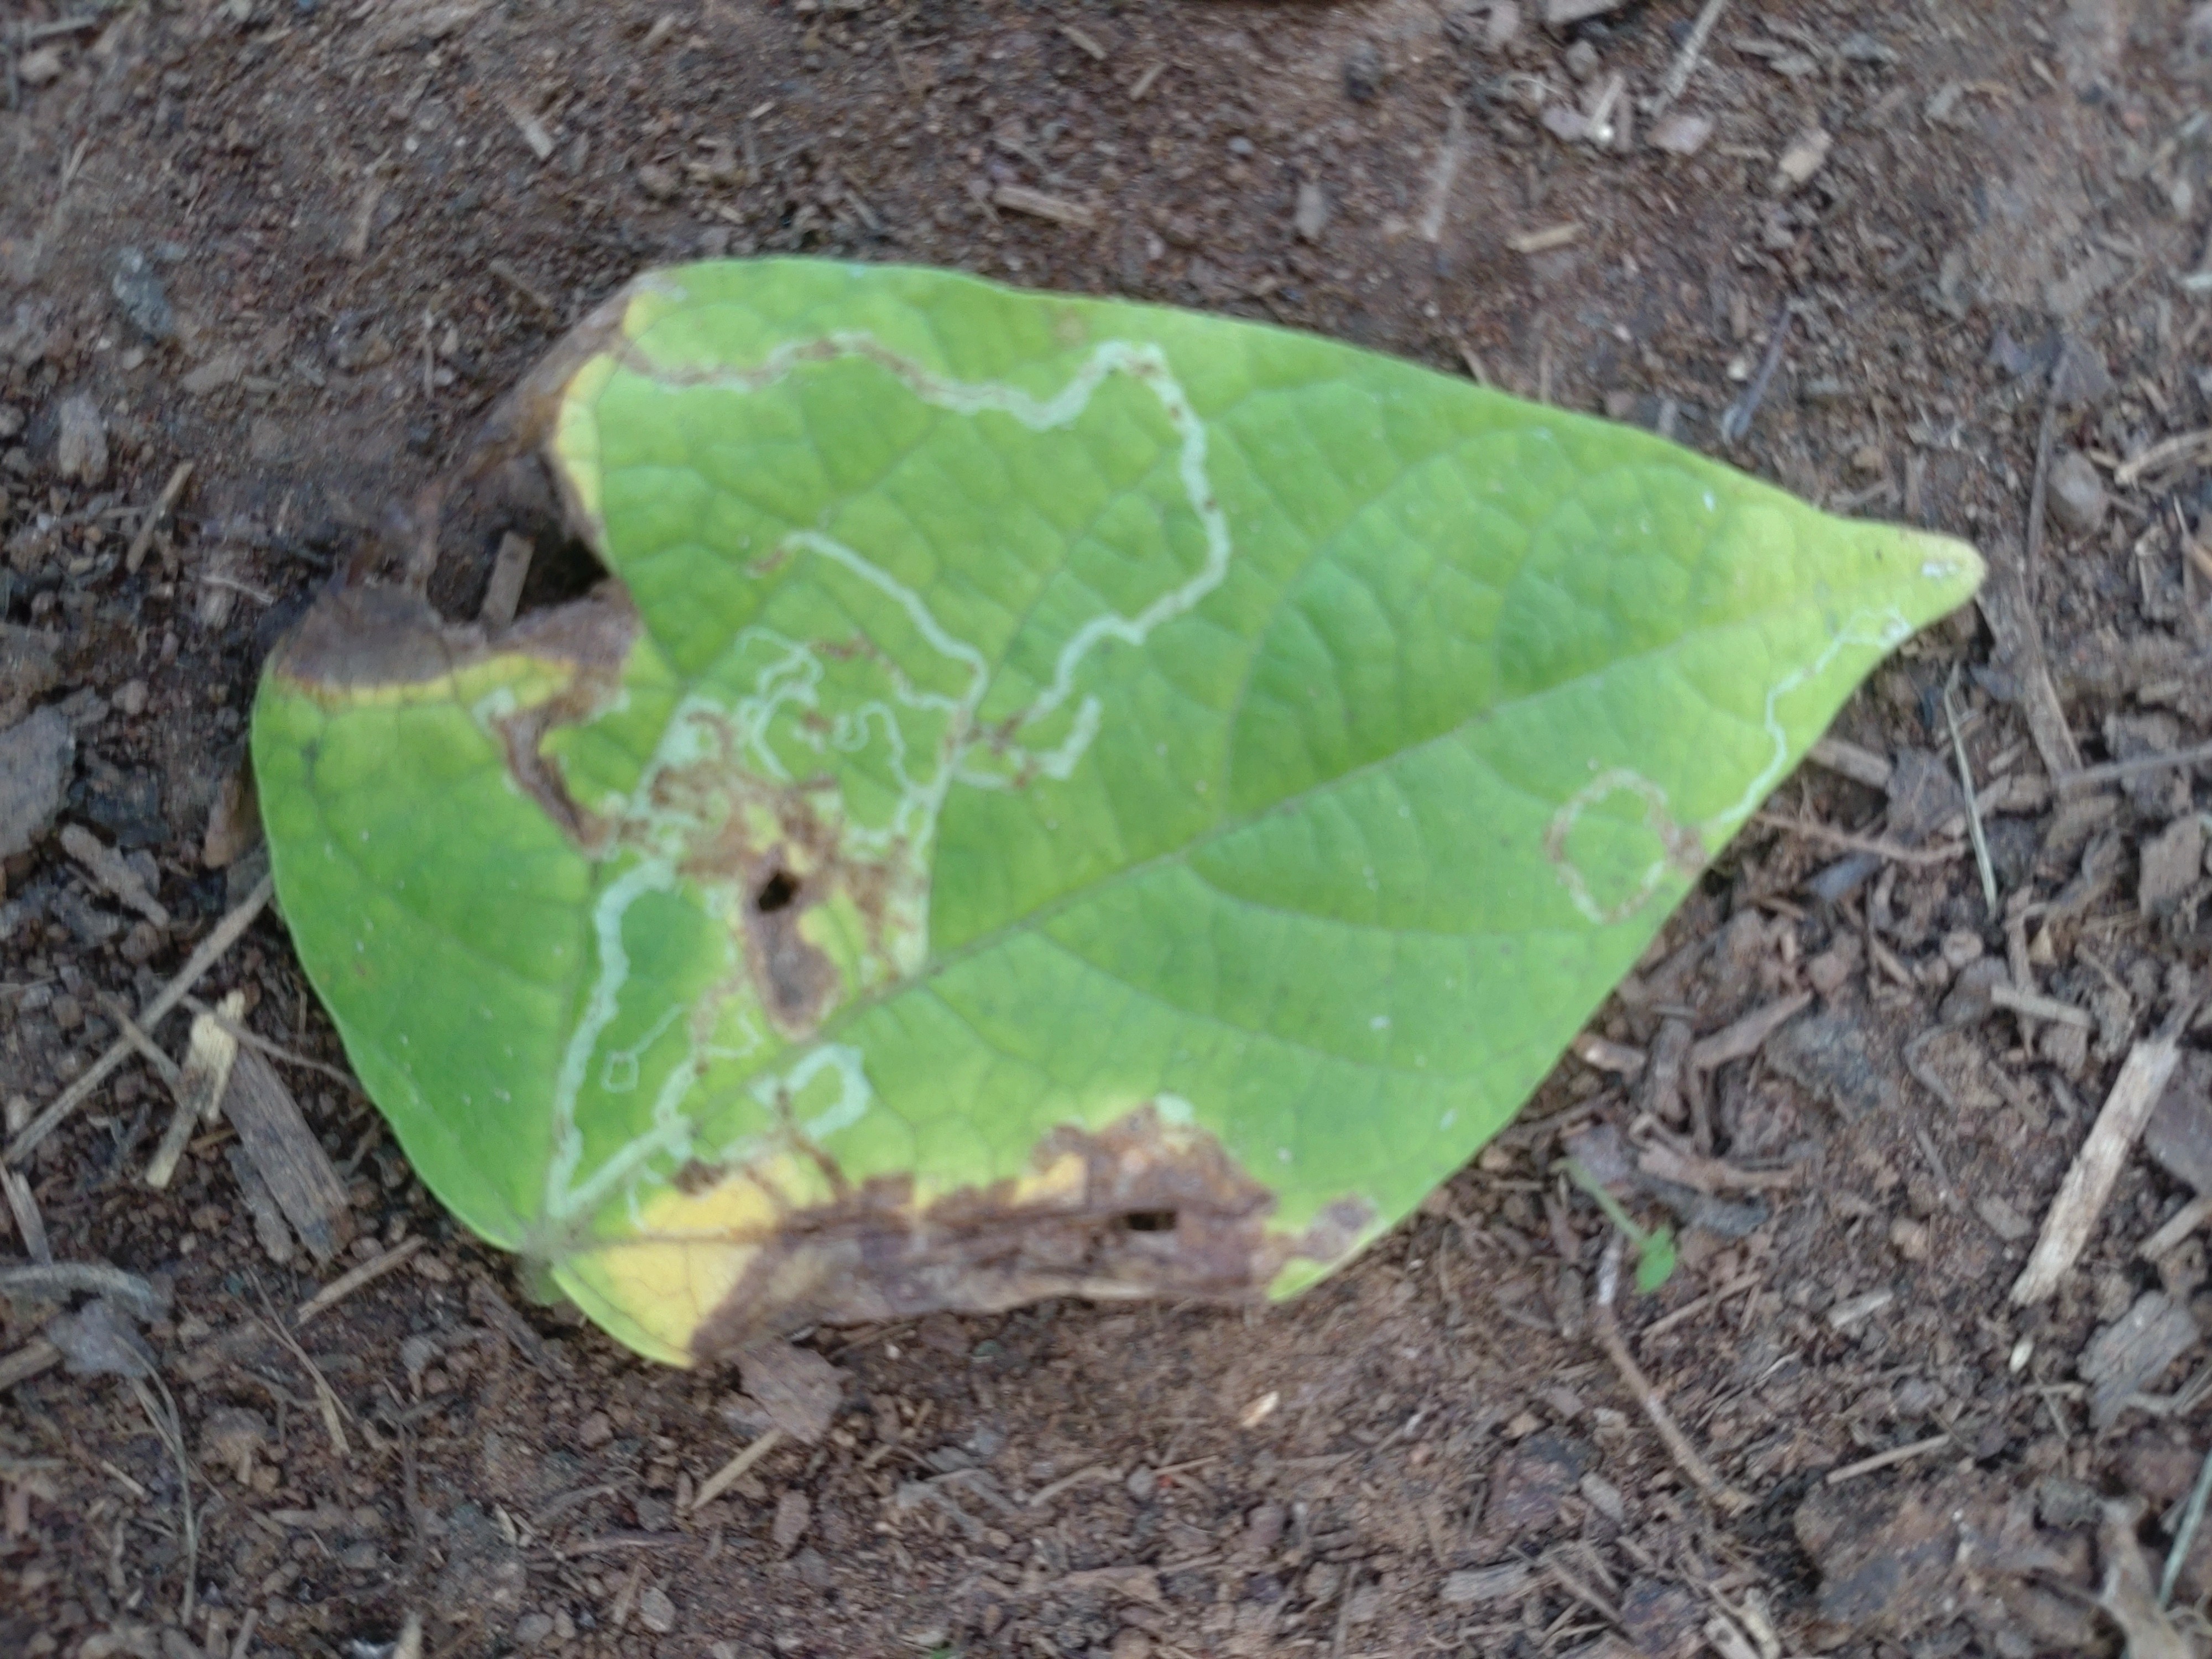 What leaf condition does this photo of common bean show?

anthracnose
